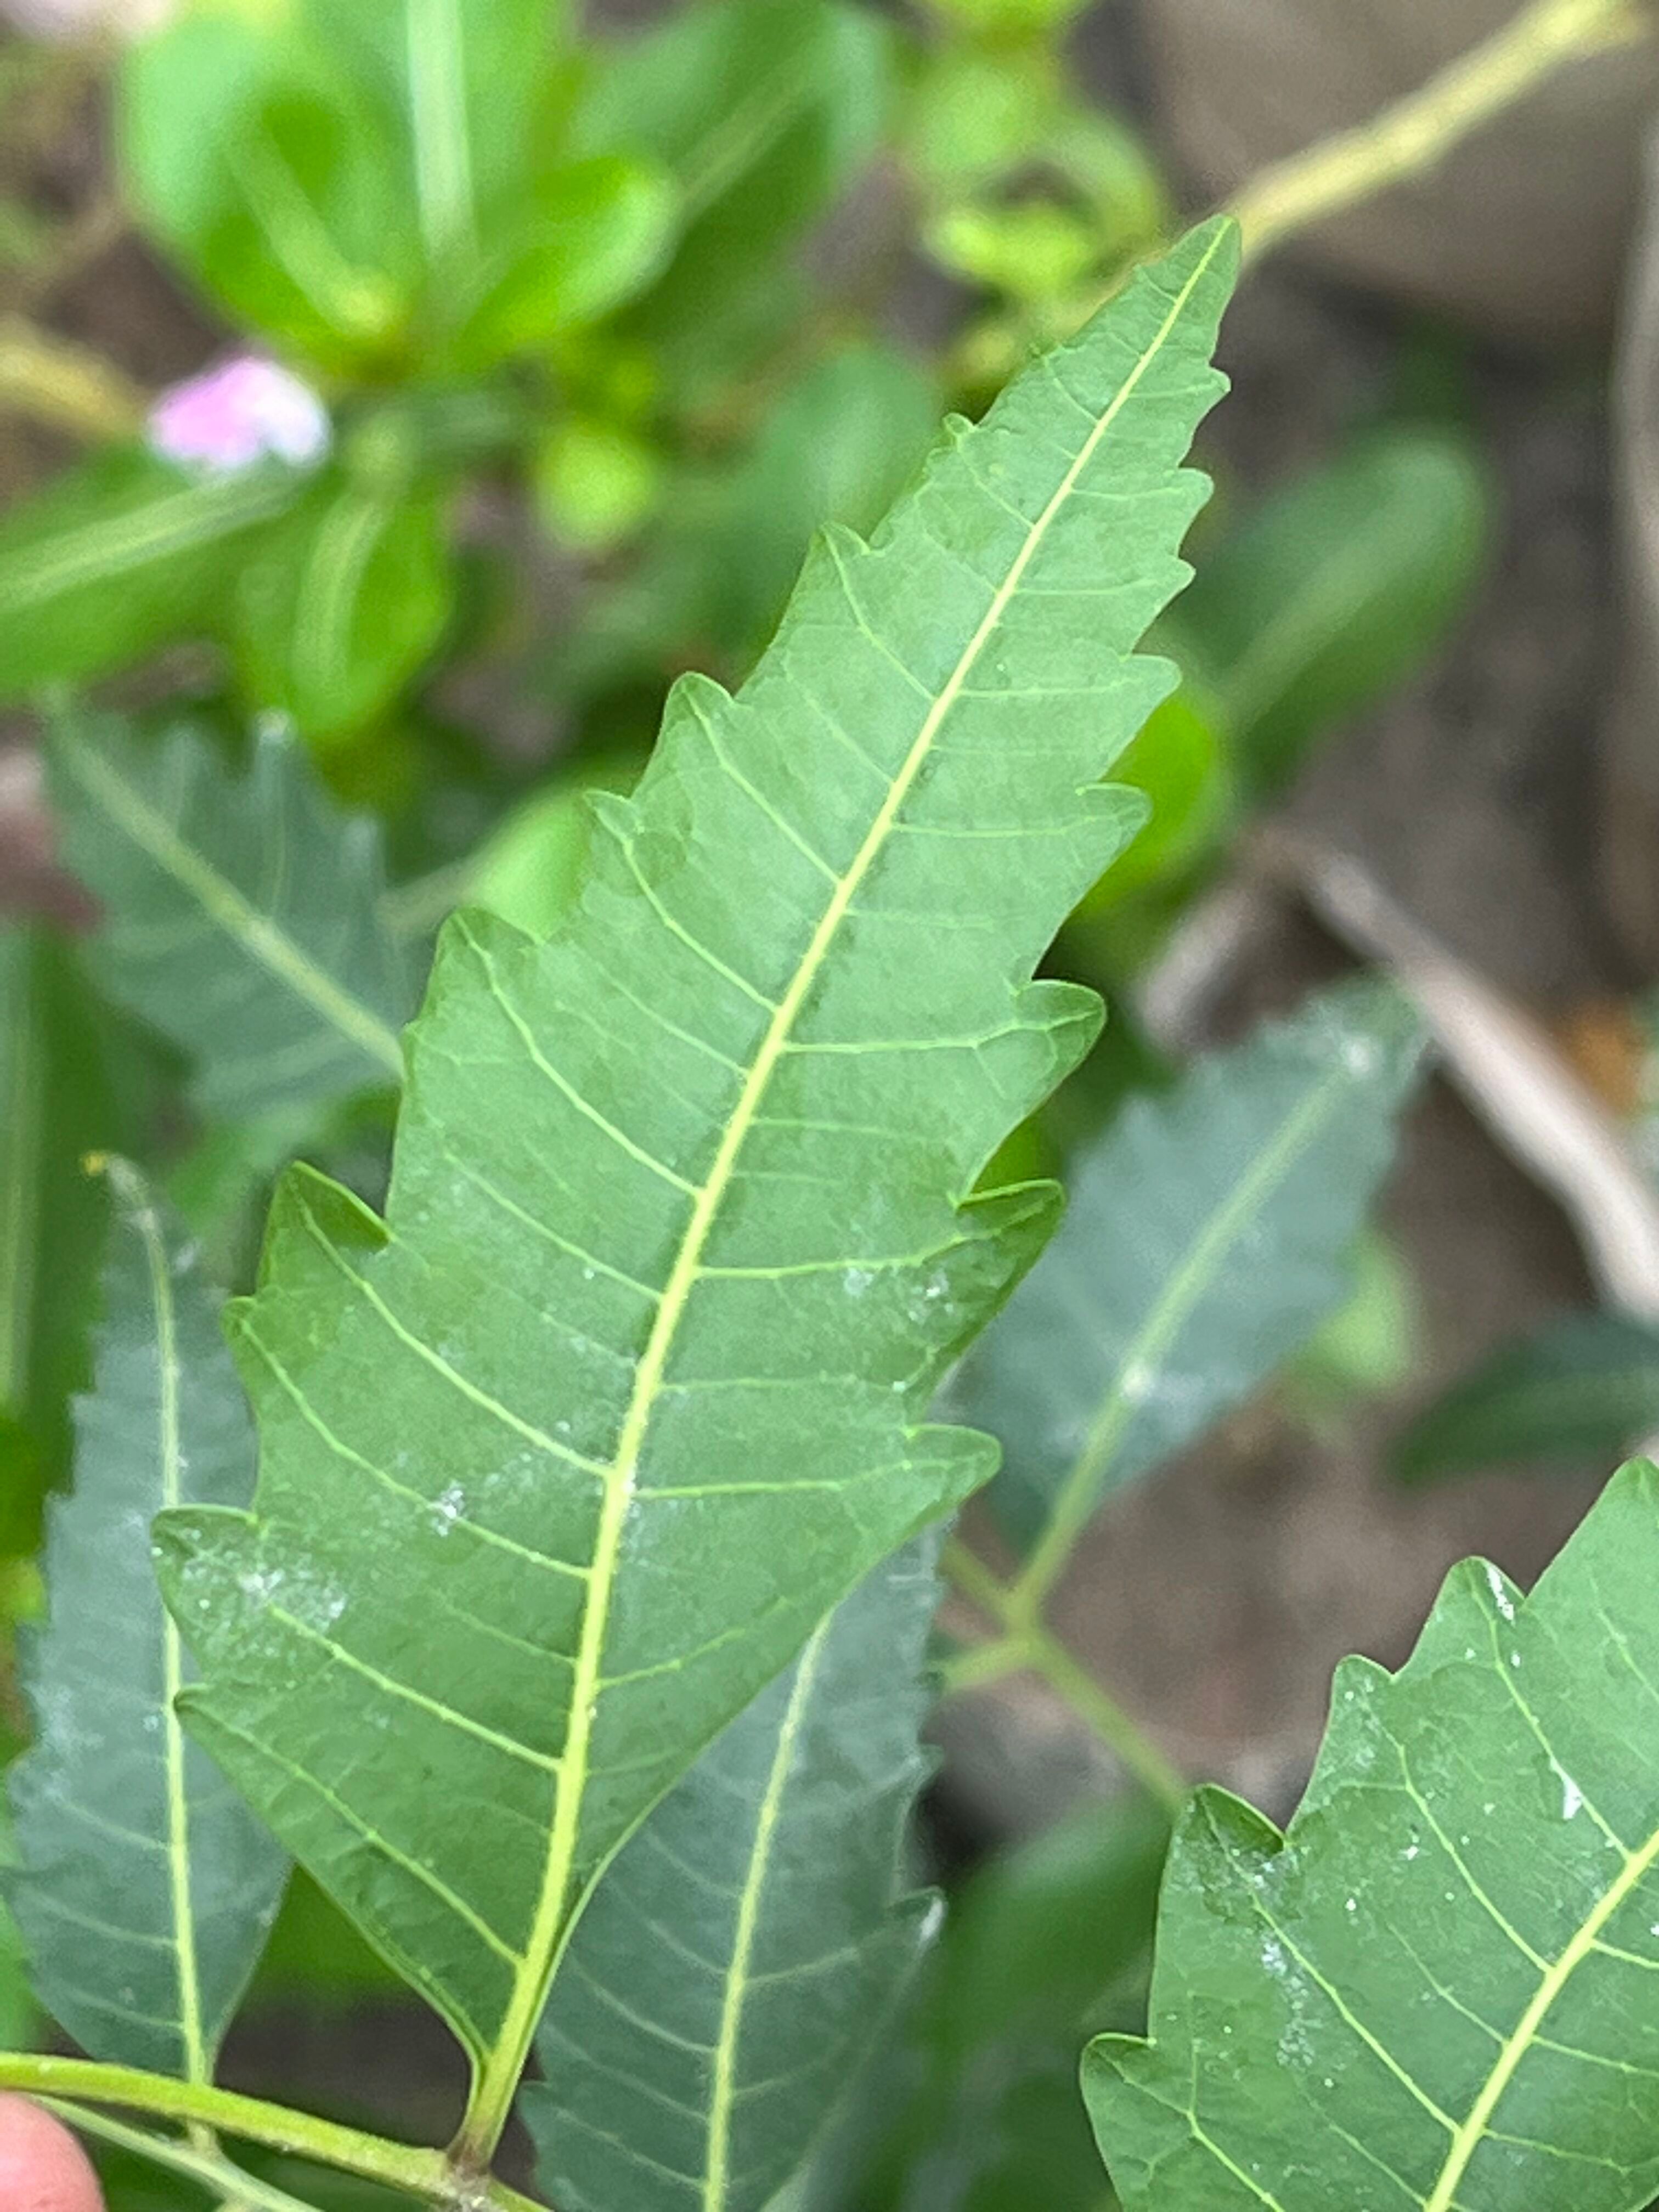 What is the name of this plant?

neem
